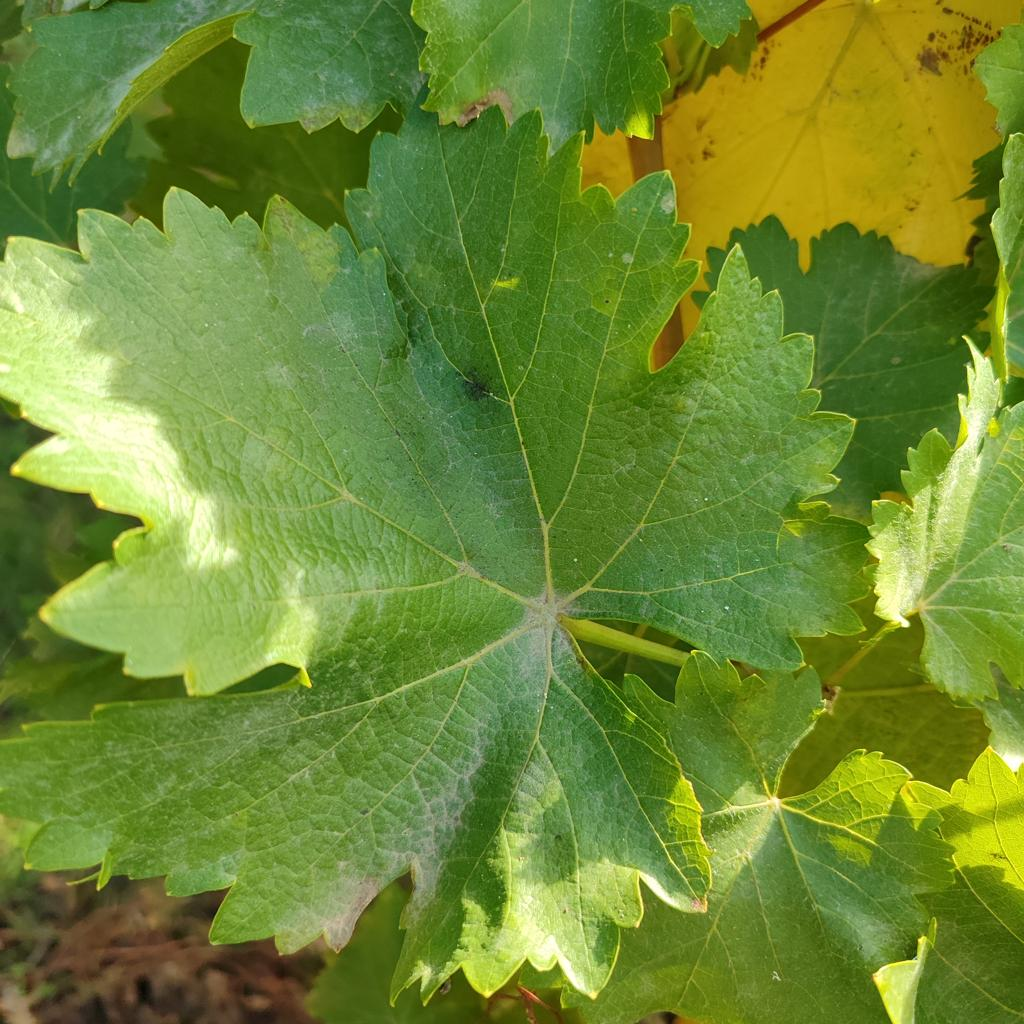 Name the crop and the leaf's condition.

grapevine, powdery mildew
